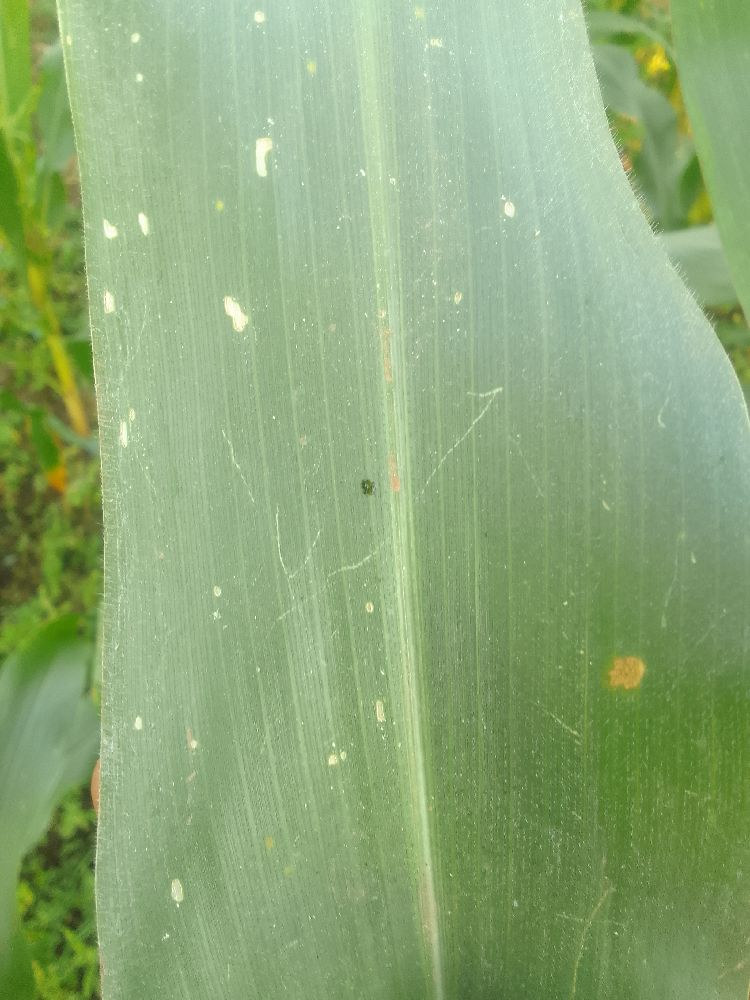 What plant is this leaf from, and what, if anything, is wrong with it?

maize, healthy
